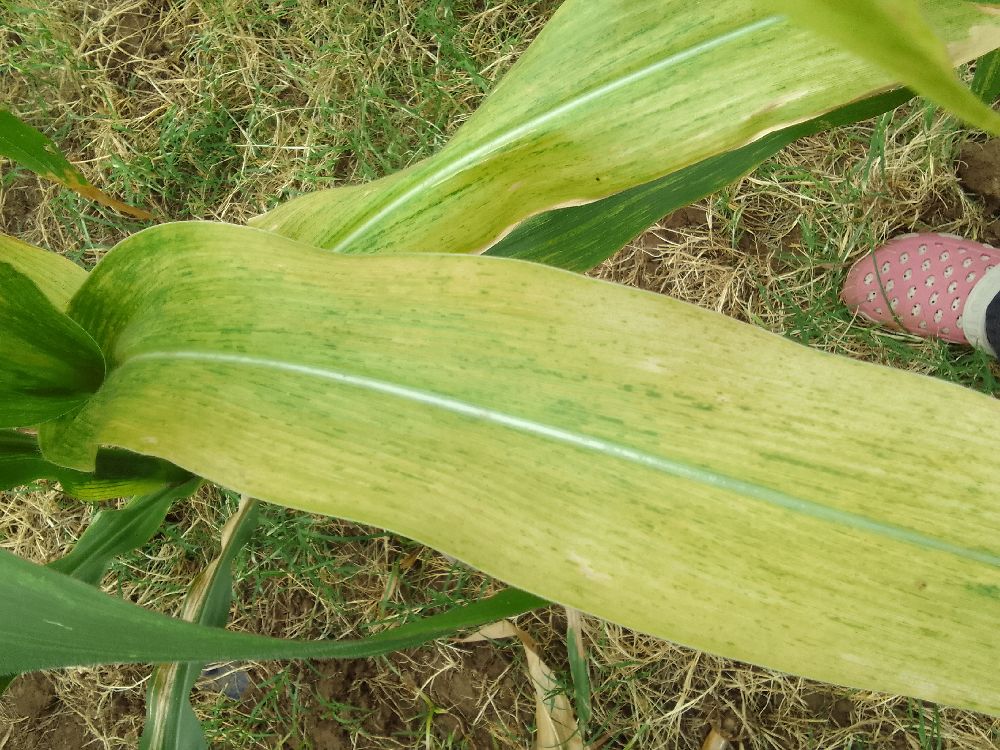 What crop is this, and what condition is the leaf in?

maize, maize lethal necrosis
